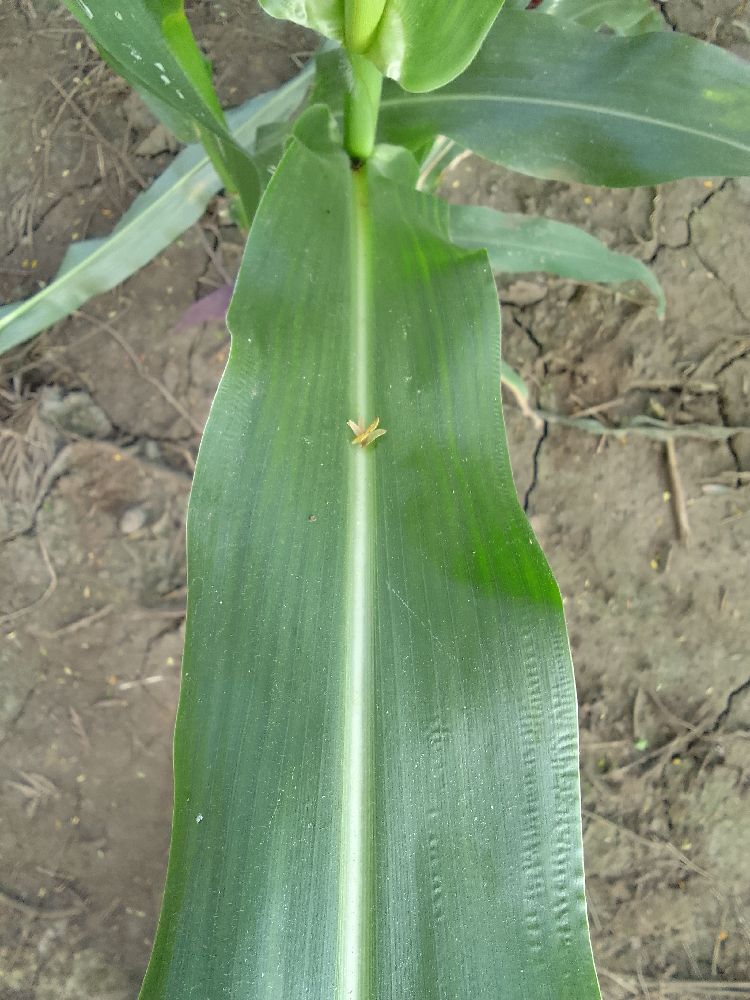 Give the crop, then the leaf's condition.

maize, healthy
